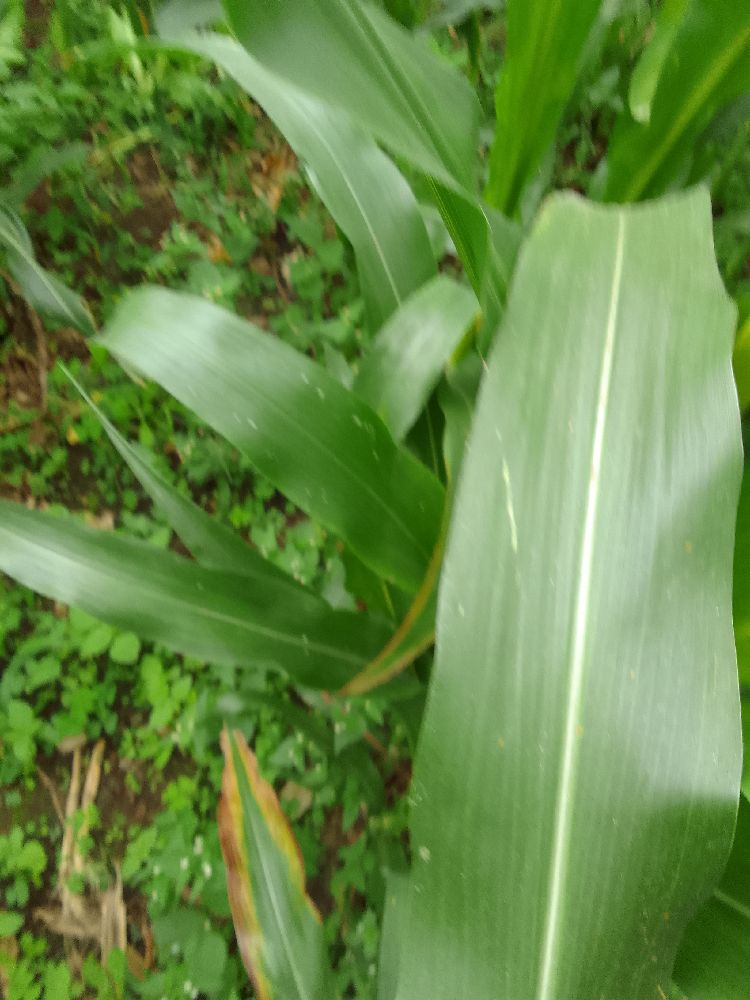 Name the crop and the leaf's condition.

maize, healthy
